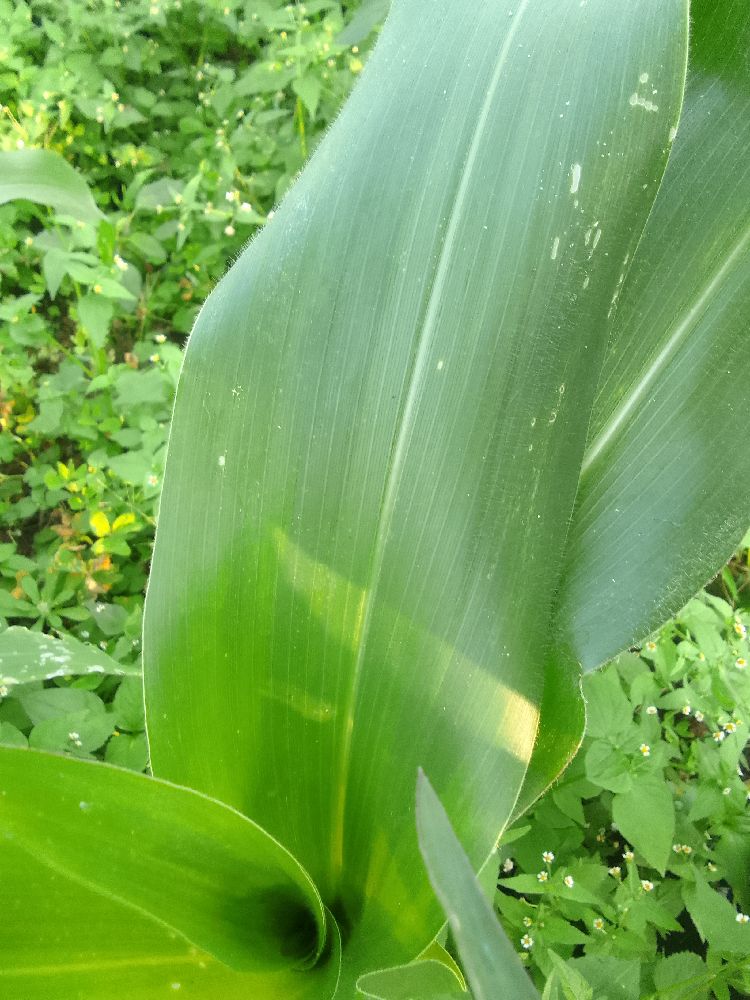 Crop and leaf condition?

maize, healthy
